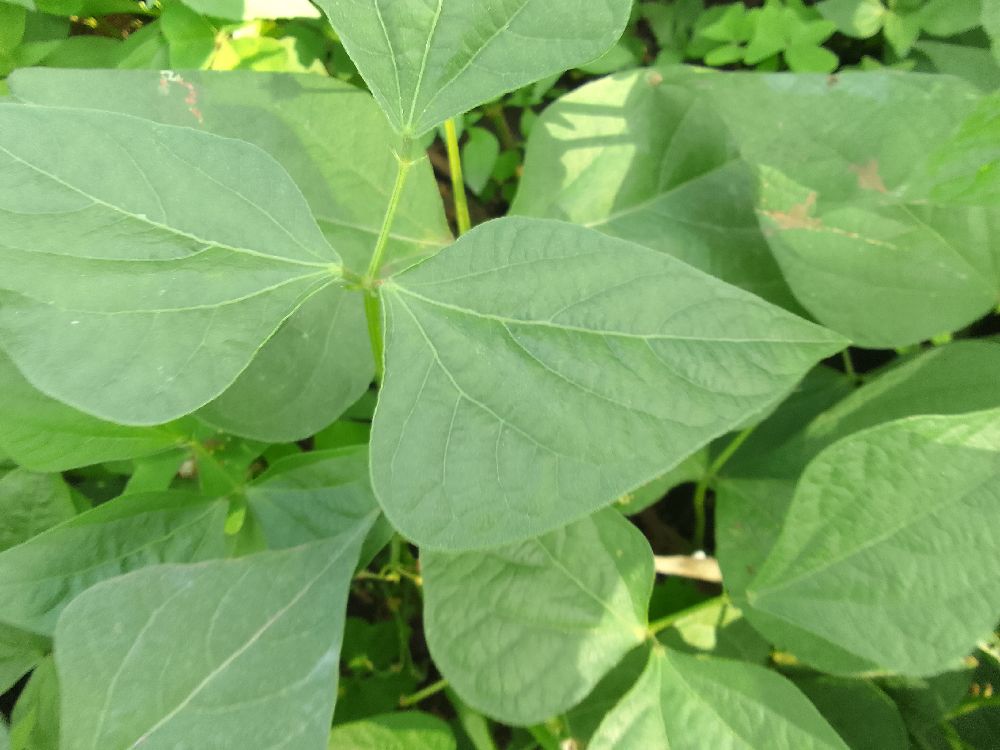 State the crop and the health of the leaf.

common bean, healthy
